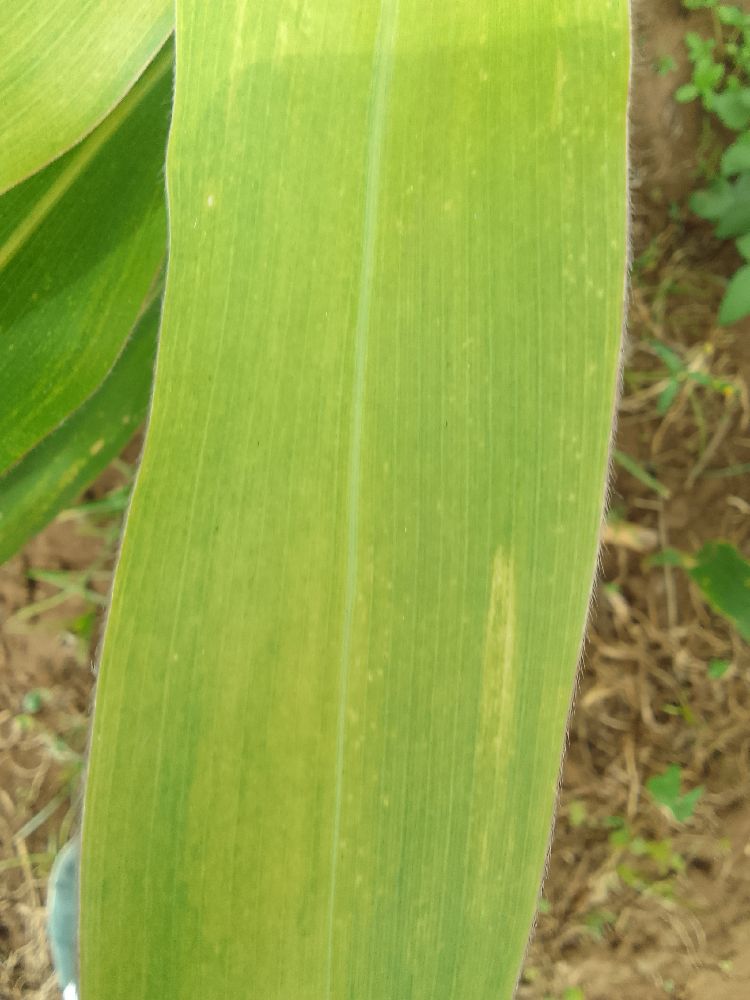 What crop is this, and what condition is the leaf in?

maize, maize lethal necrosis
